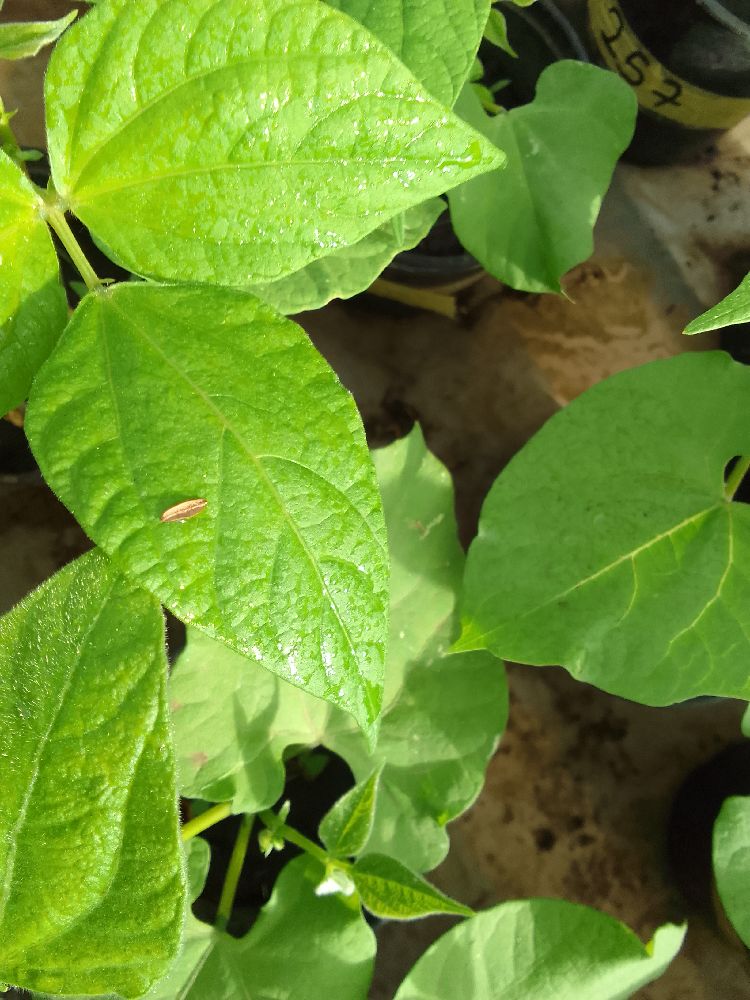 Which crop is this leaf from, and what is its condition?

common bean, healthy
